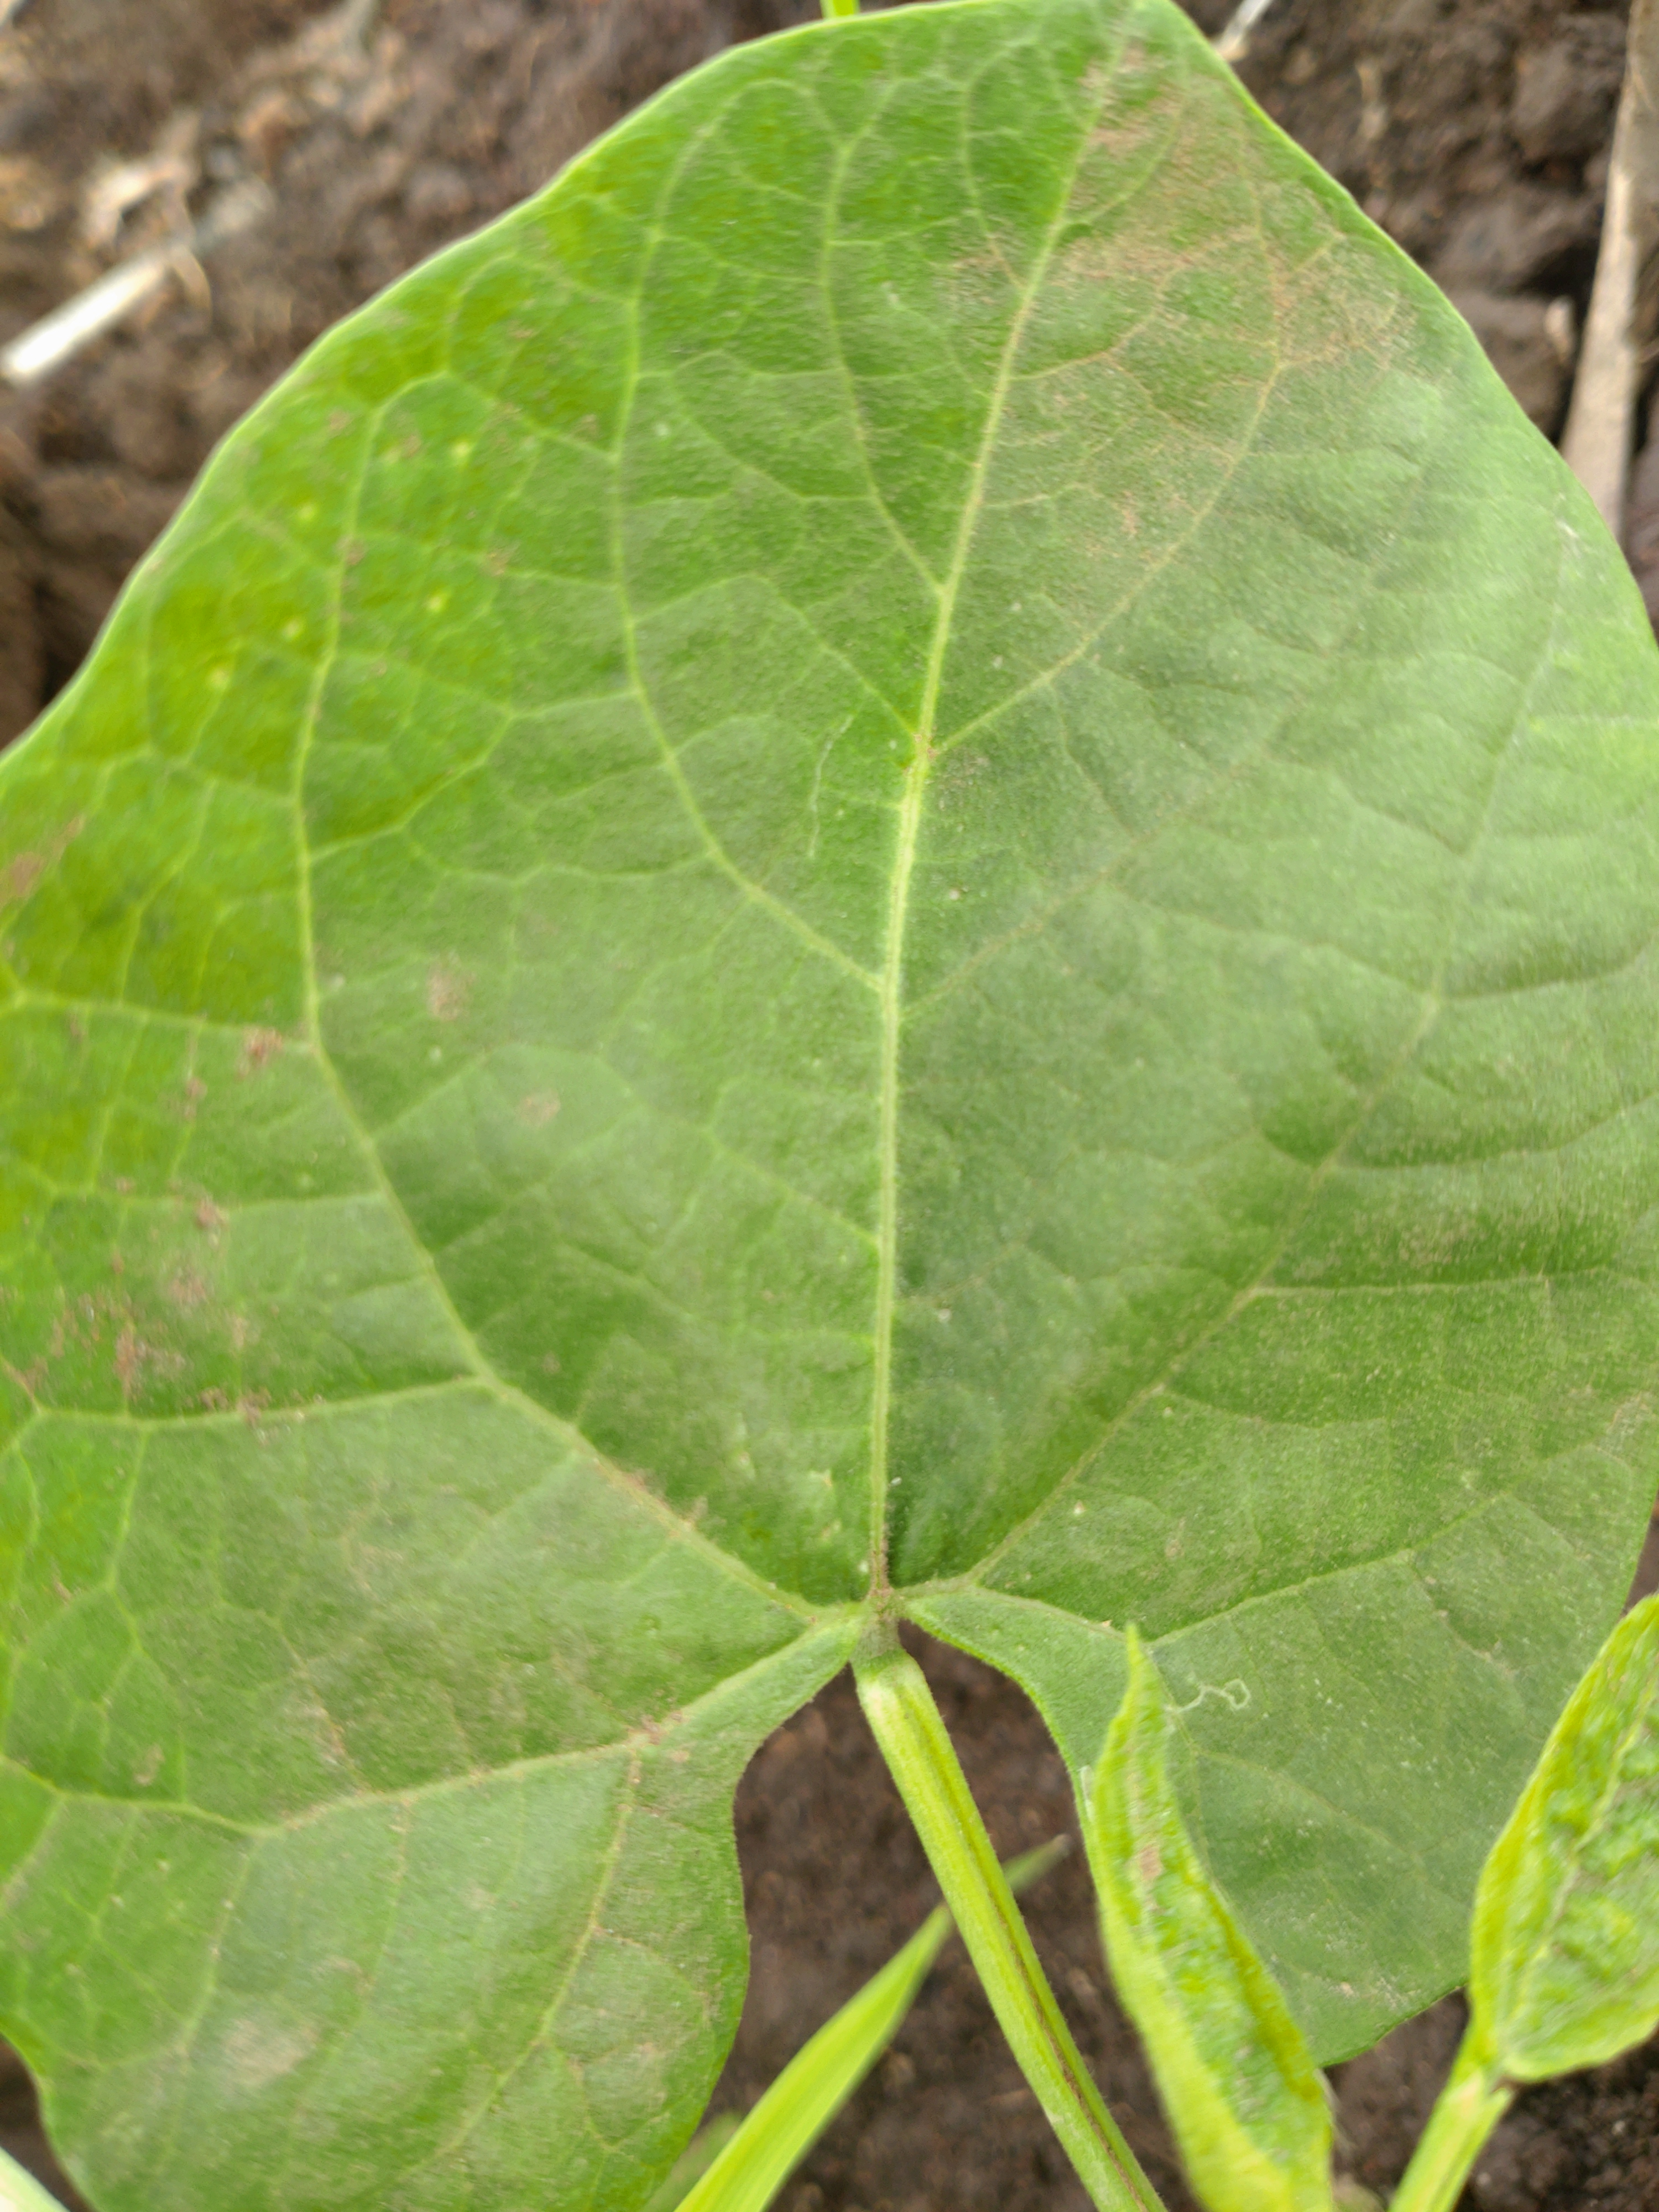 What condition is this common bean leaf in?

healthy
